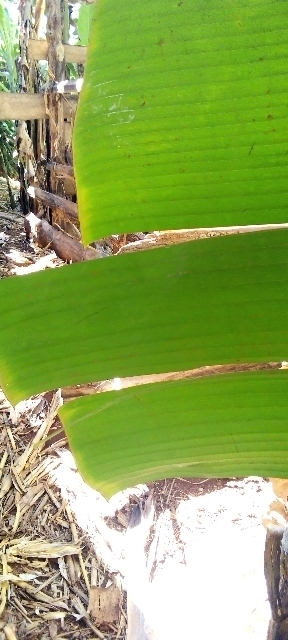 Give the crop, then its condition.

banana, healthy
